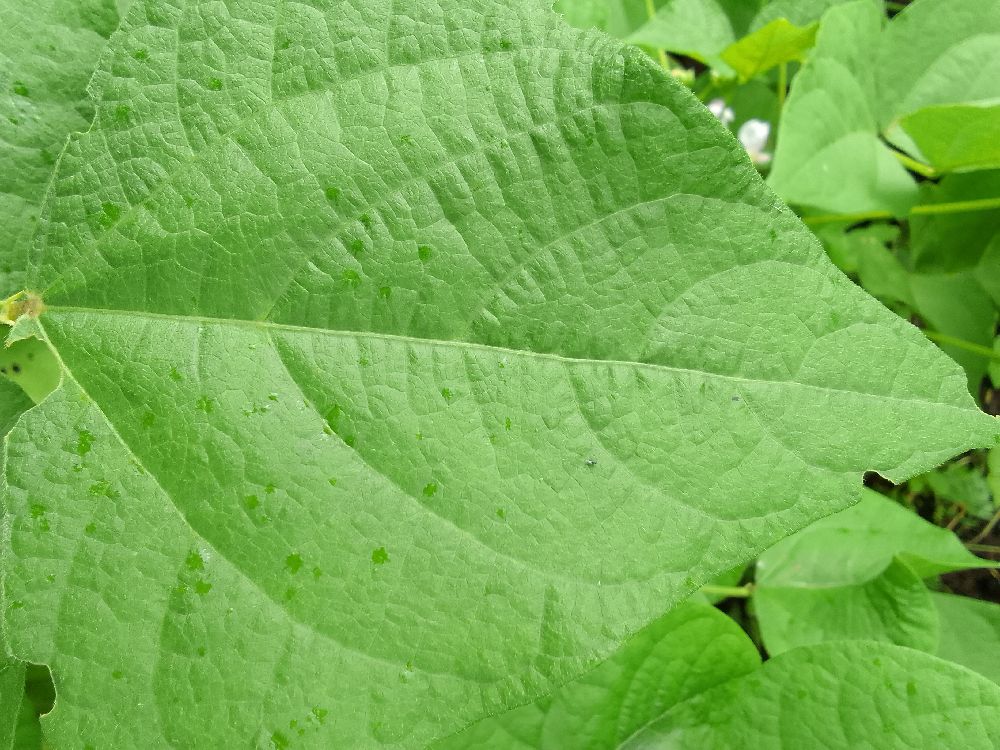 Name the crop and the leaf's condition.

common bean, healthy
